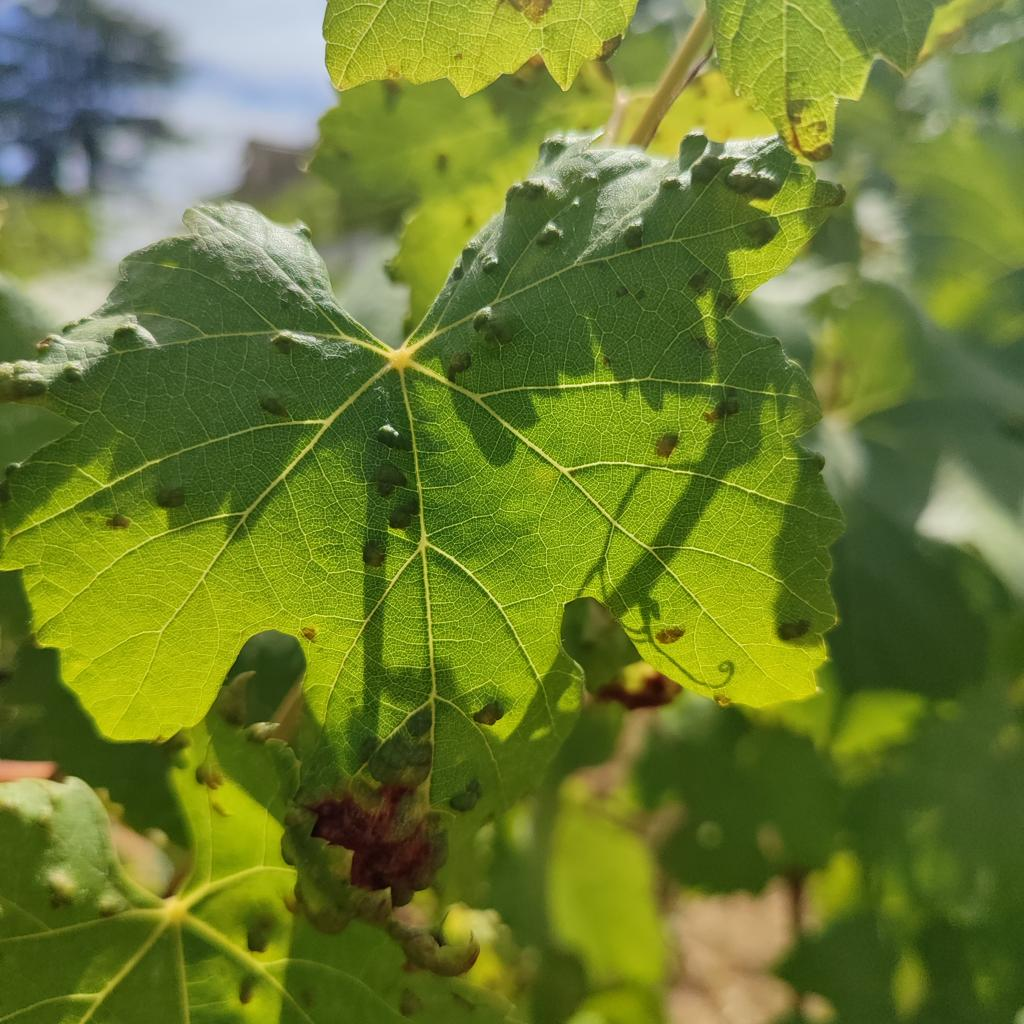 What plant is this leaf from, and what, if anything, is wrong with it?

grapevine, erineum mite
